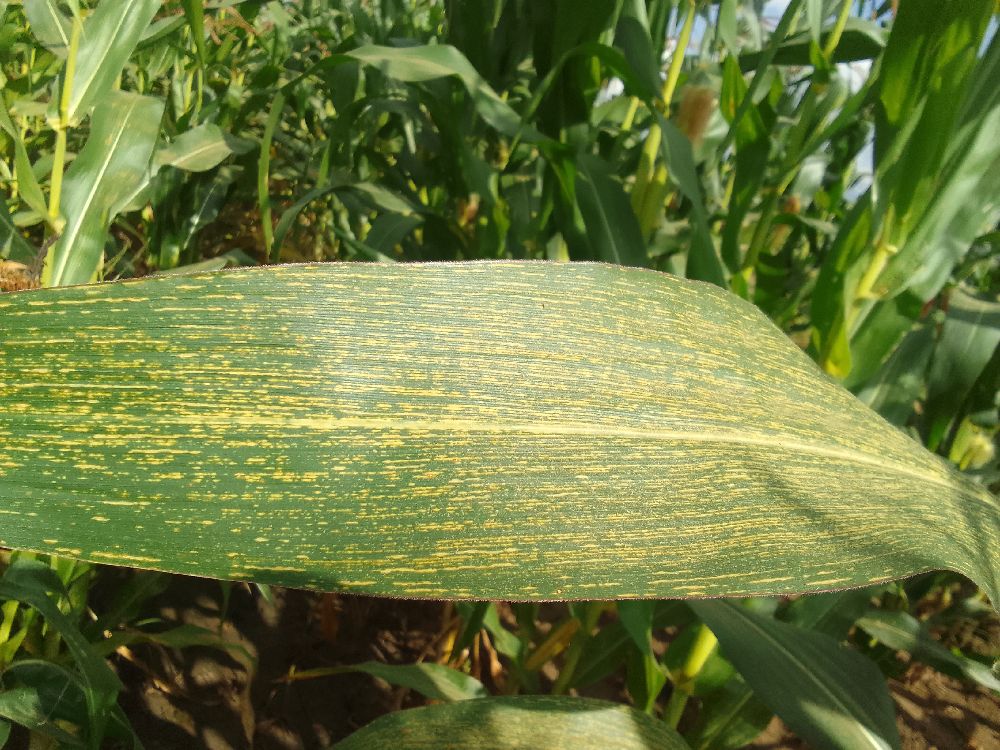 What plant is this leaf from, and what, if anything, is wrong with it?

maize, maize streak virus
